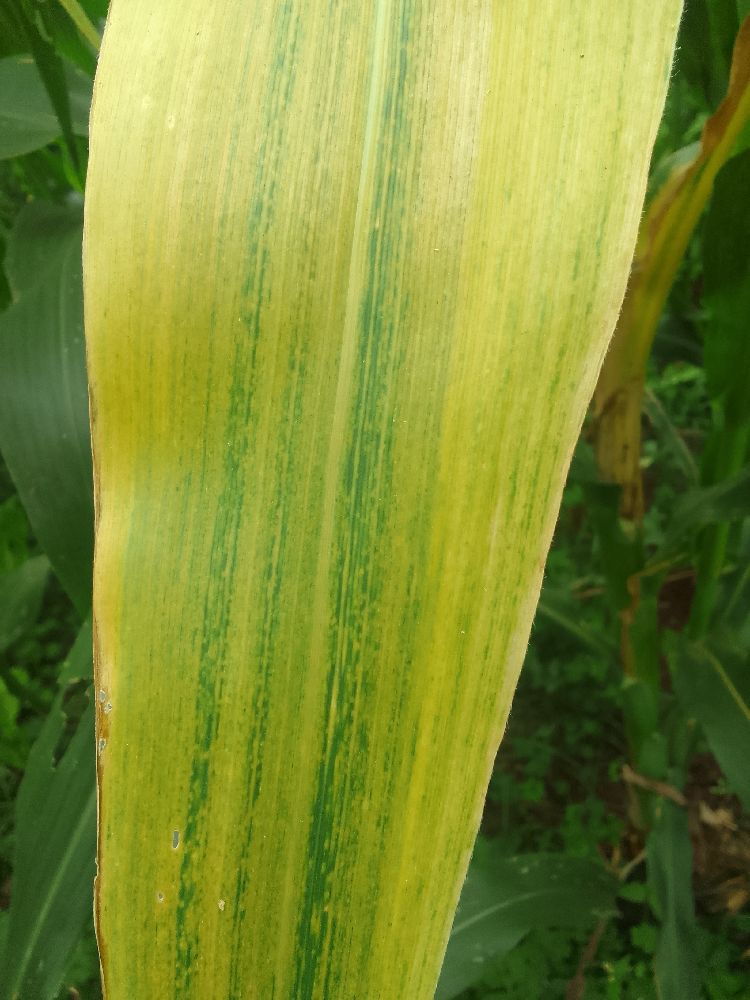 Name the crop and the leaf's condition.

maize, maize lethal necrosis
